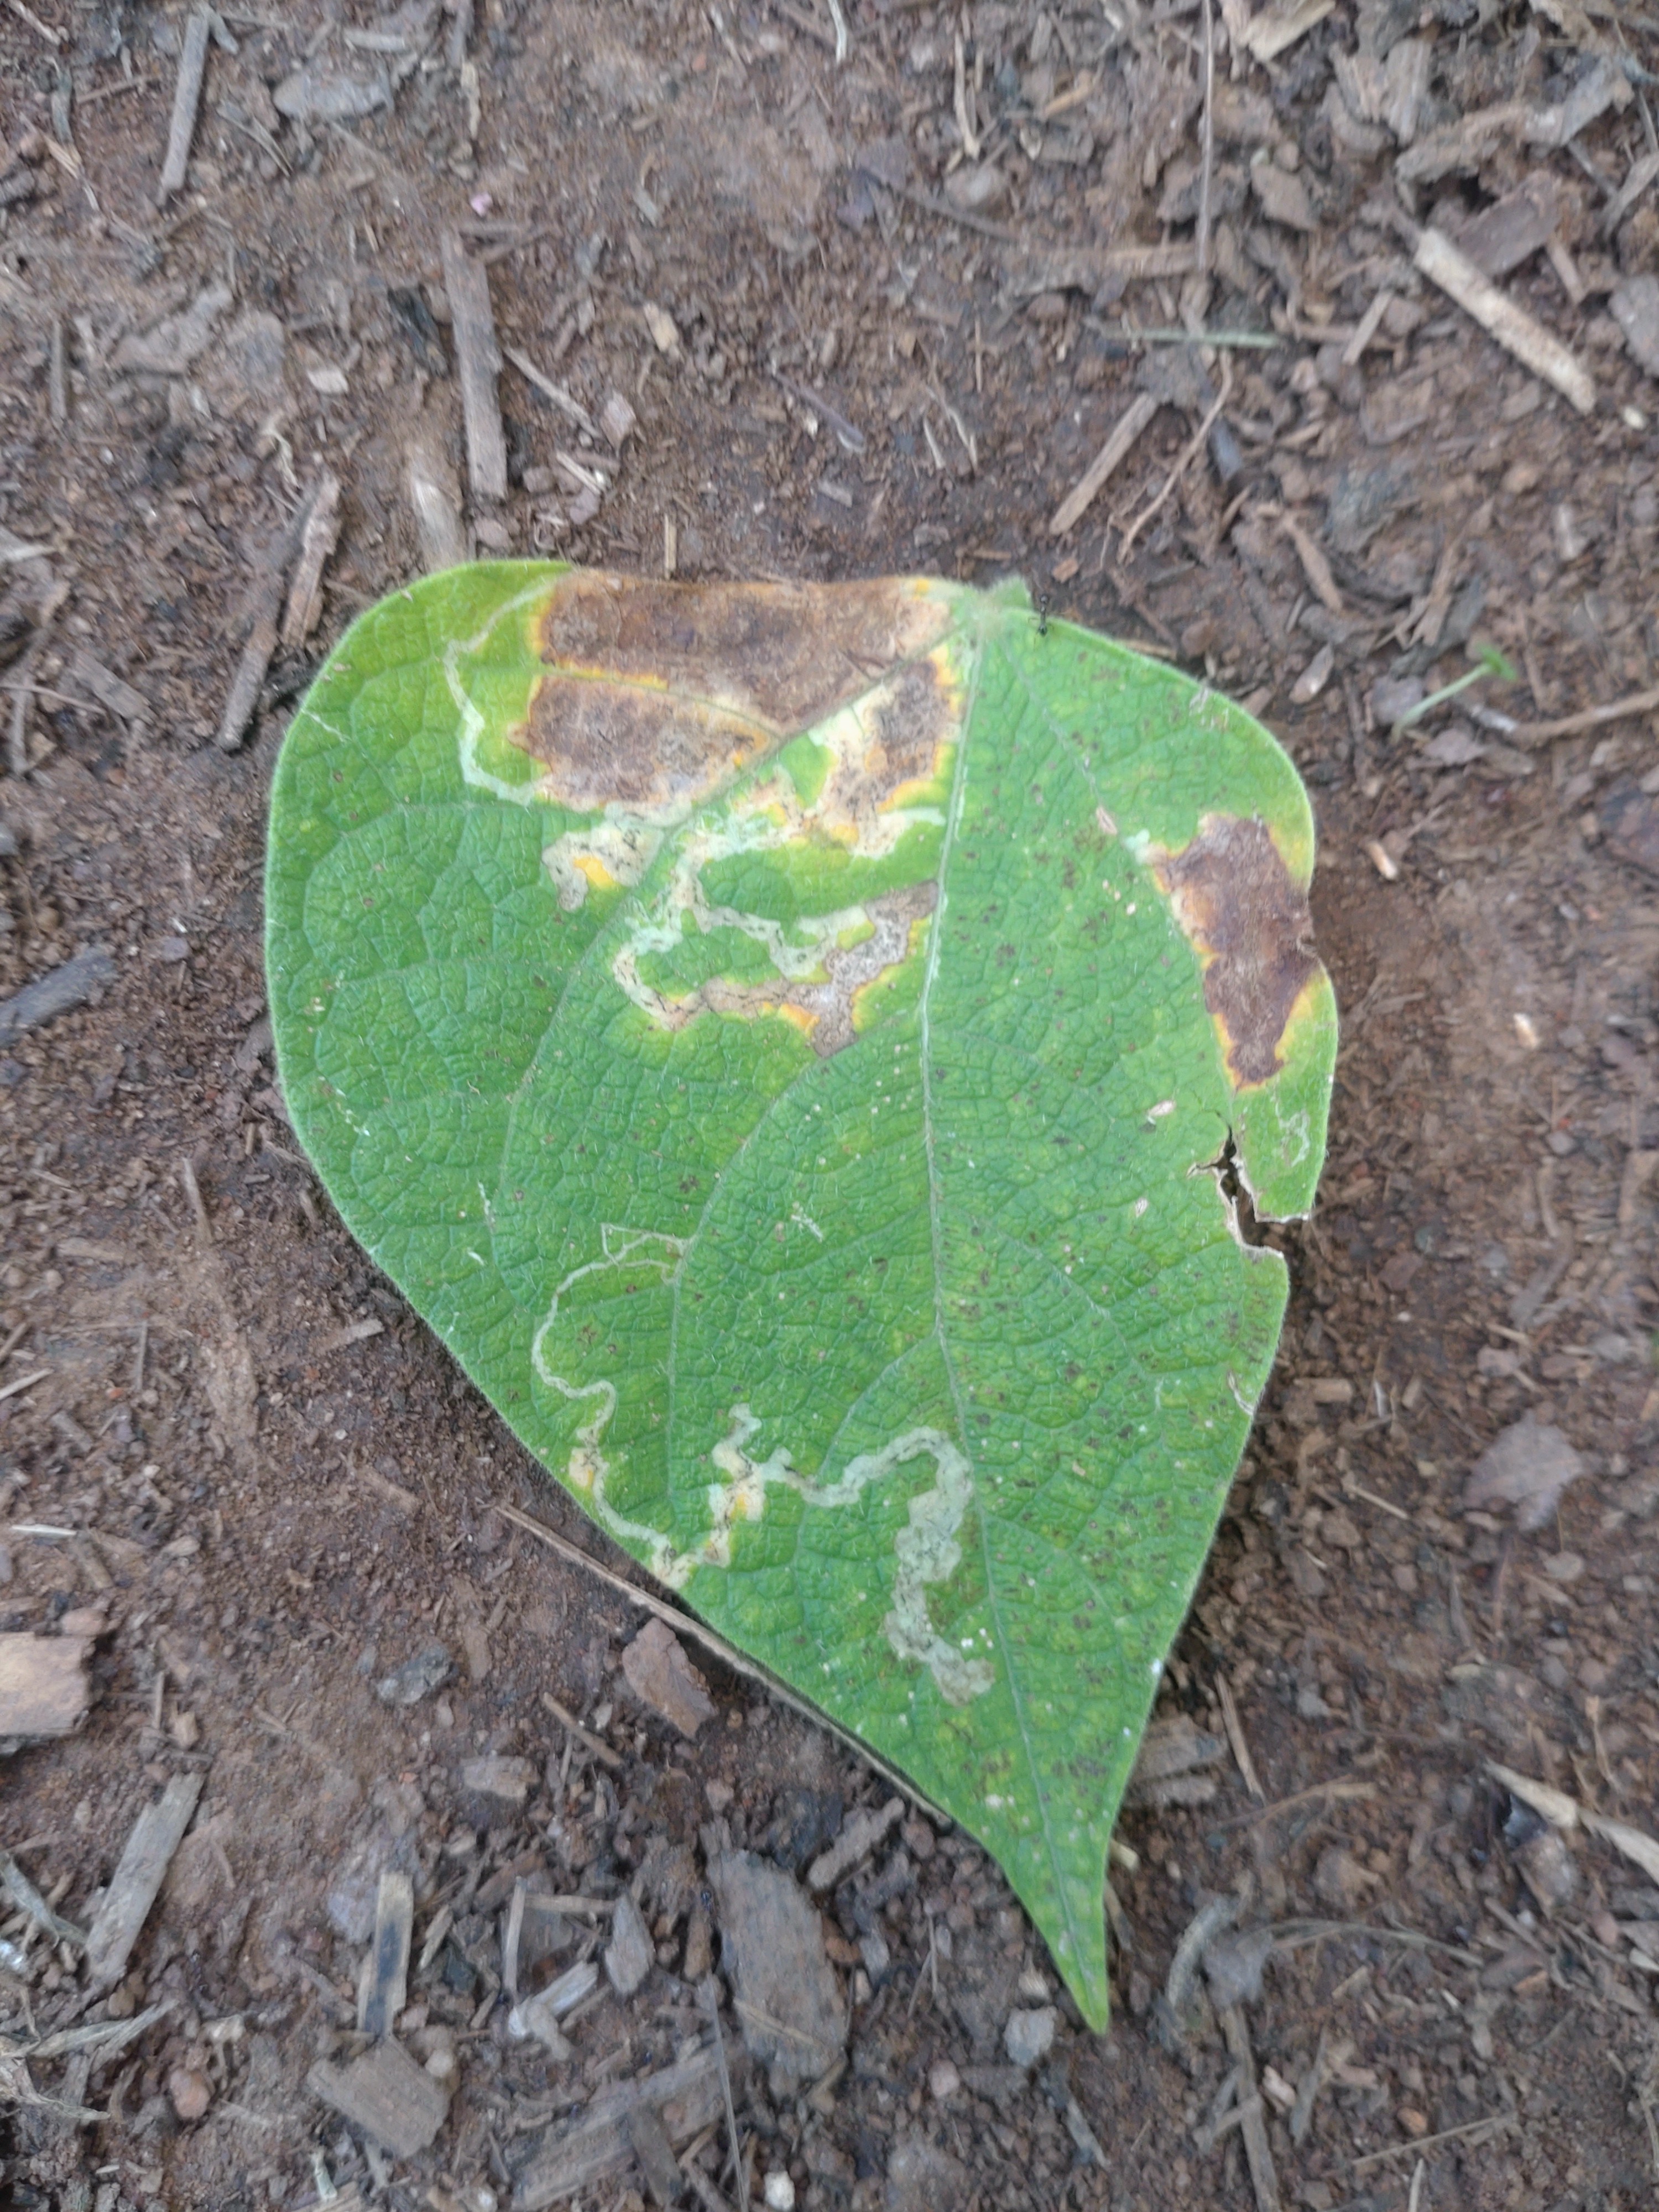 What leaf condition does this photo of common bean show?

anthracnose
